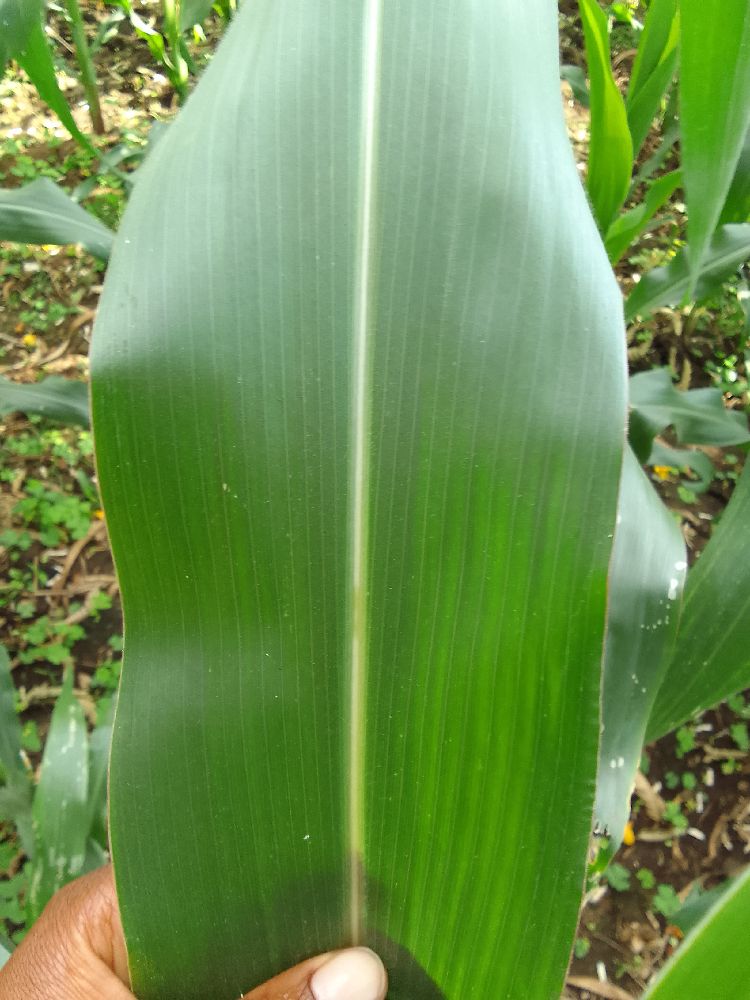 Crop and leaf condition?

maize, healthy
